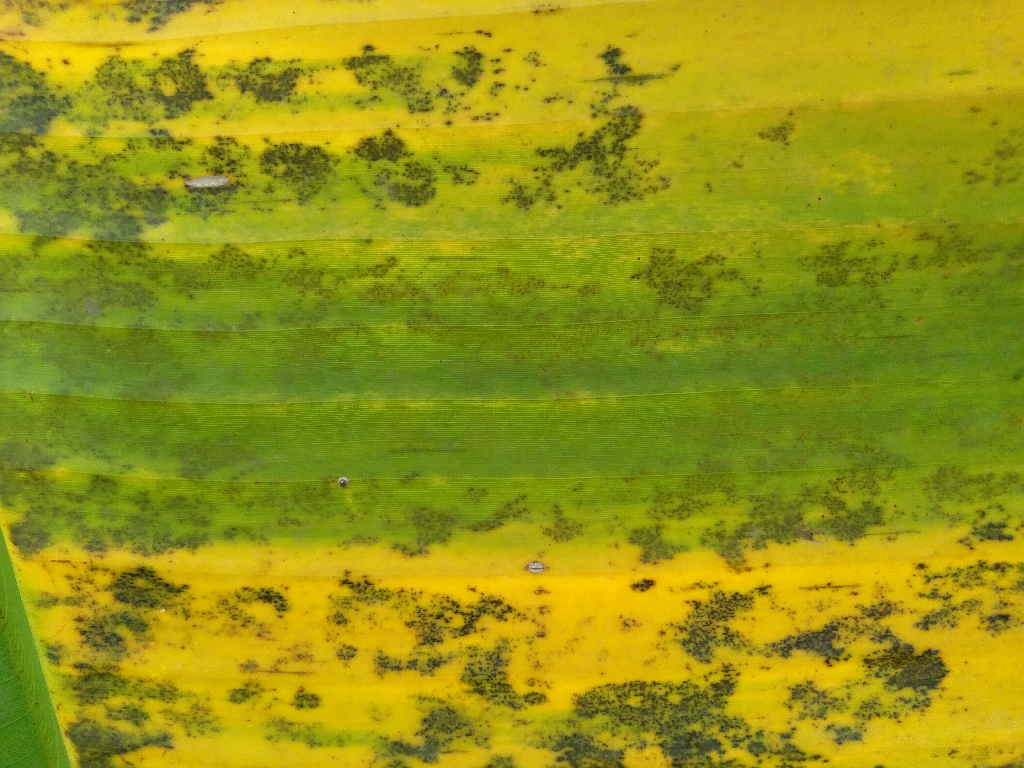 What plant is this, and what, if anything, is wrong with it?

banana, black sigatoka
